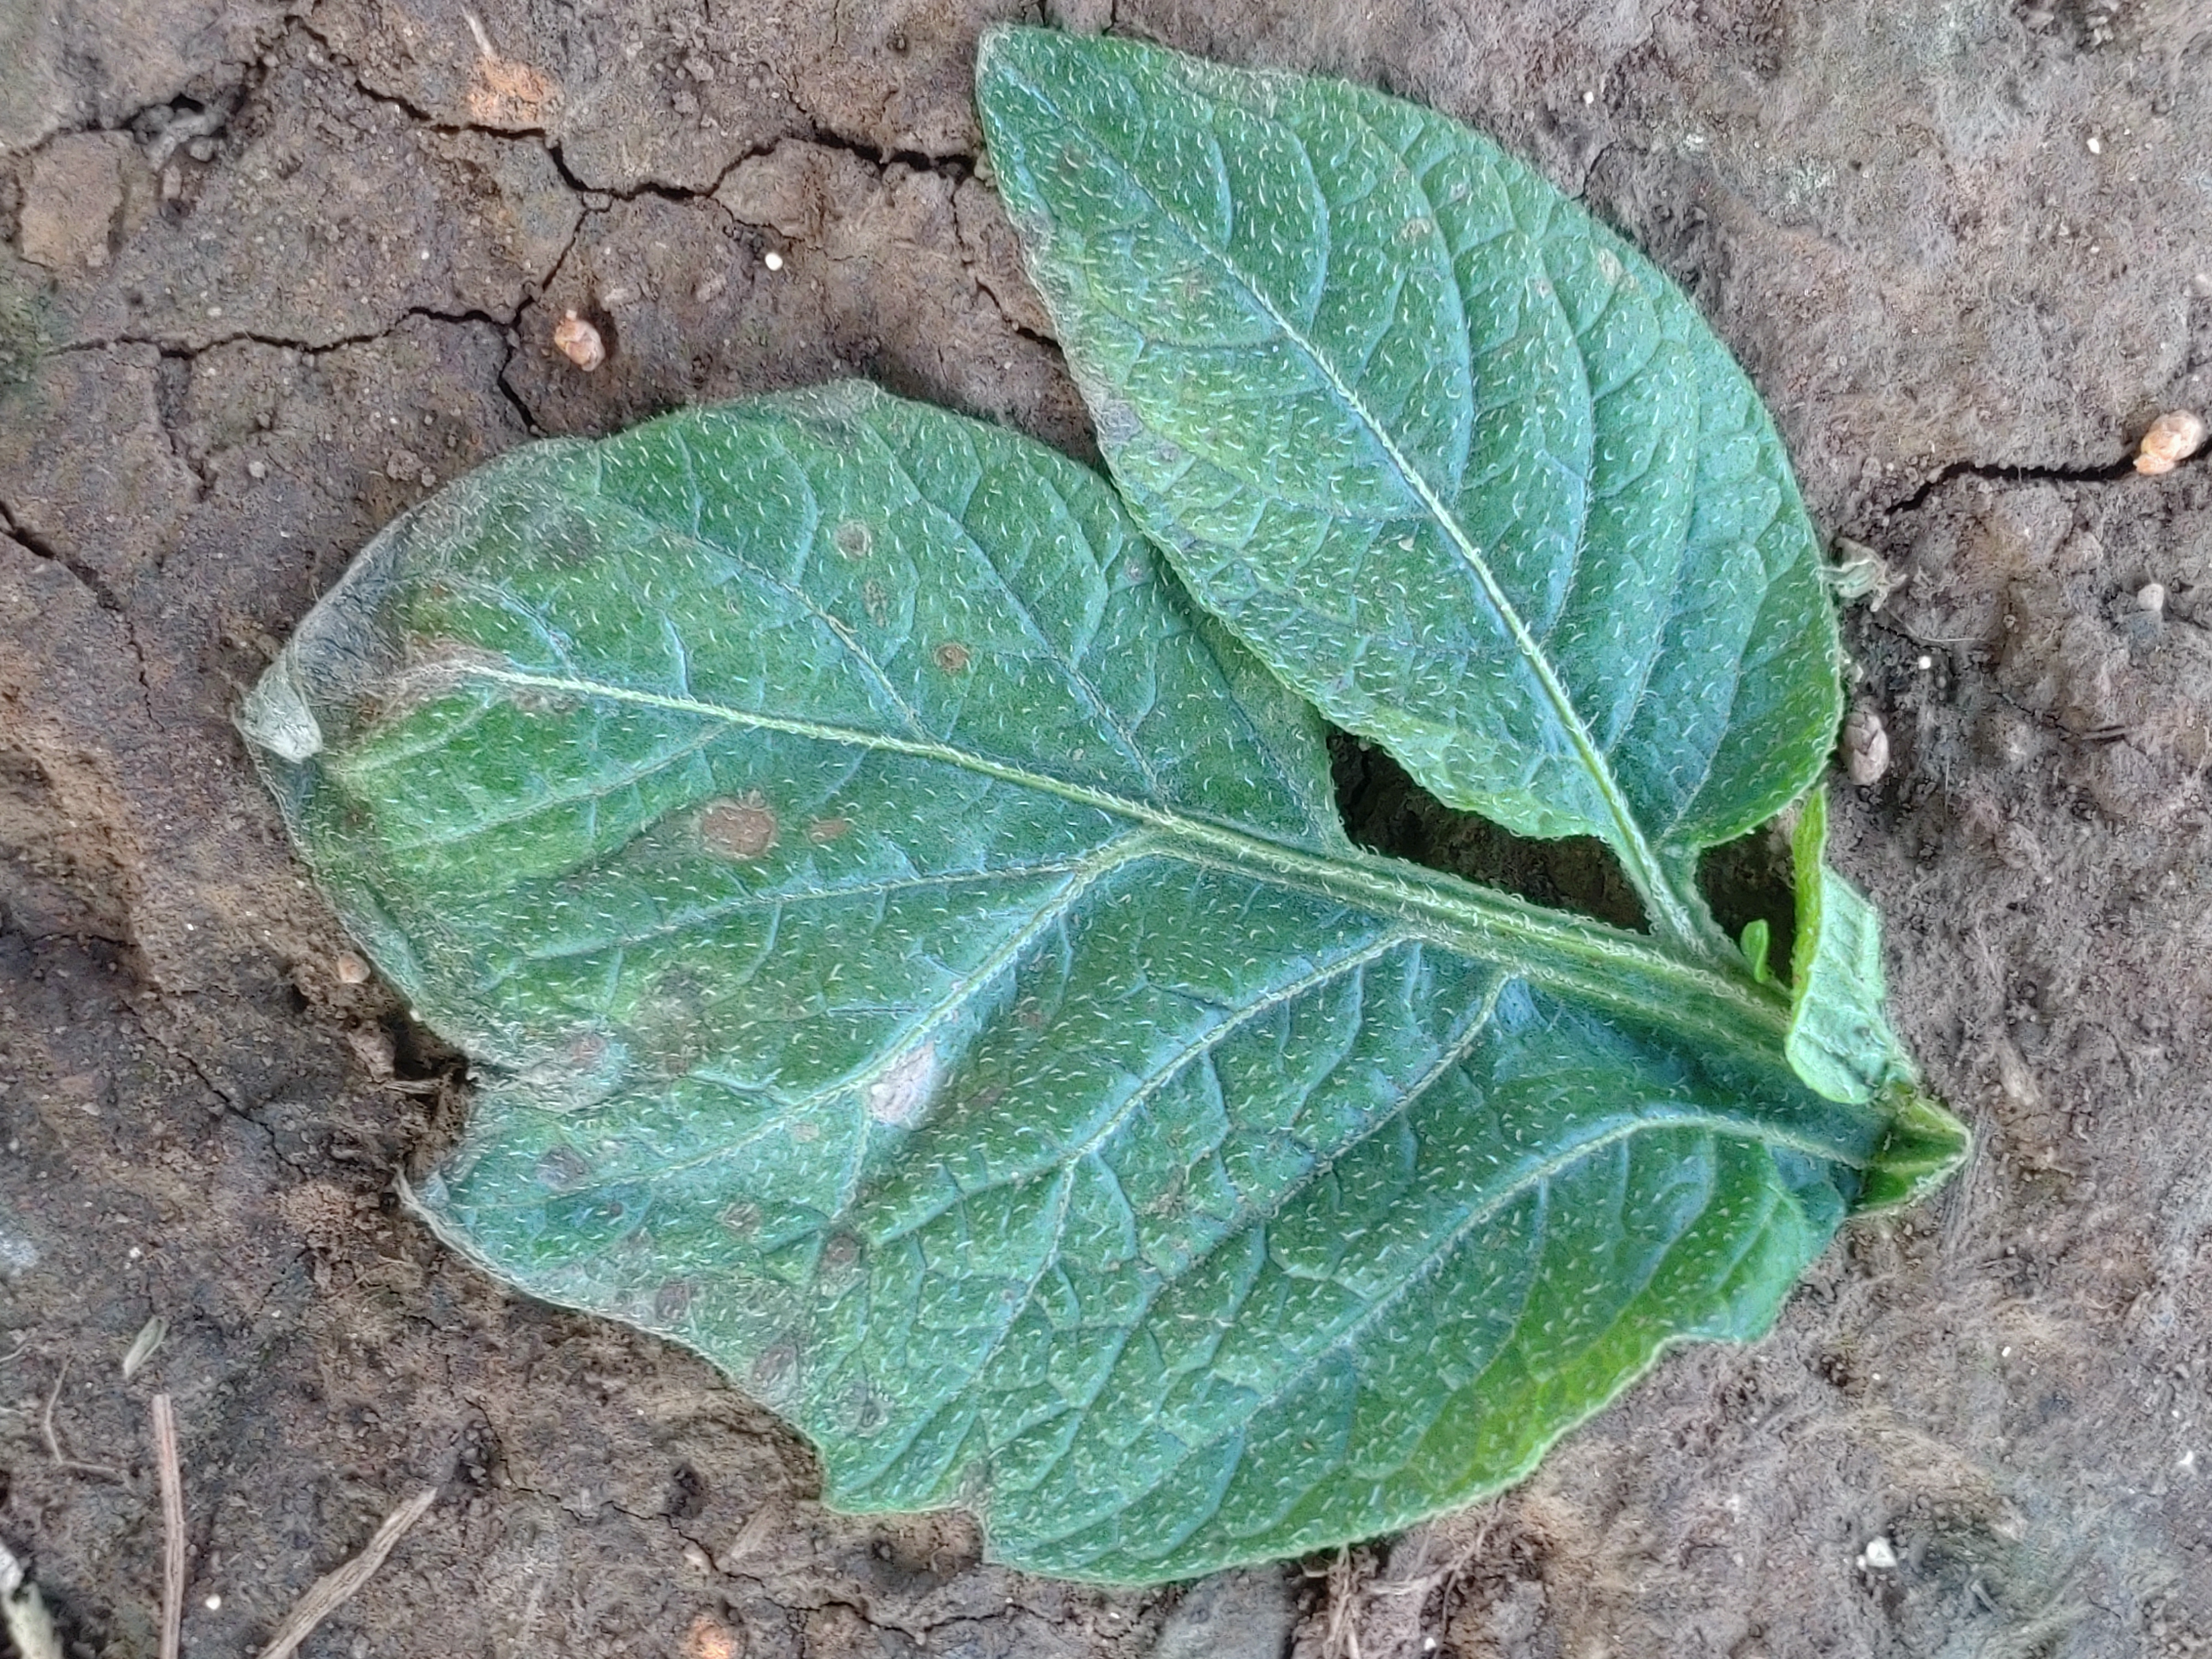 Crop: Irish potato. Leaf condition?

early blight
